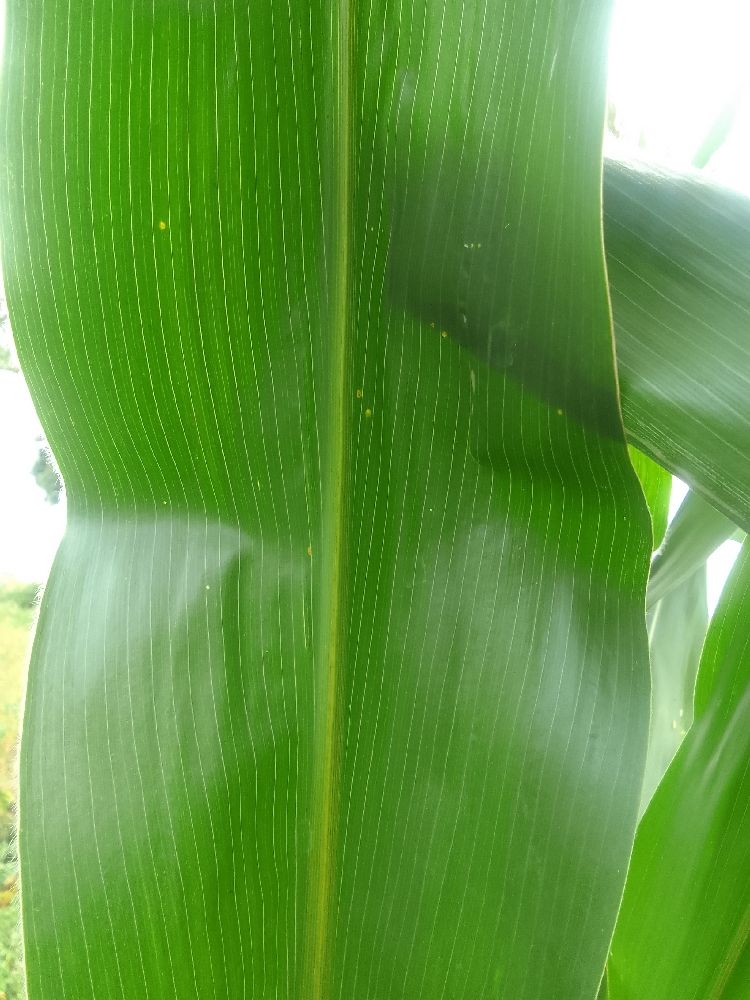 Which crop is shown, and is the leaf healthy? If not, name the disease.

maize, healthy
